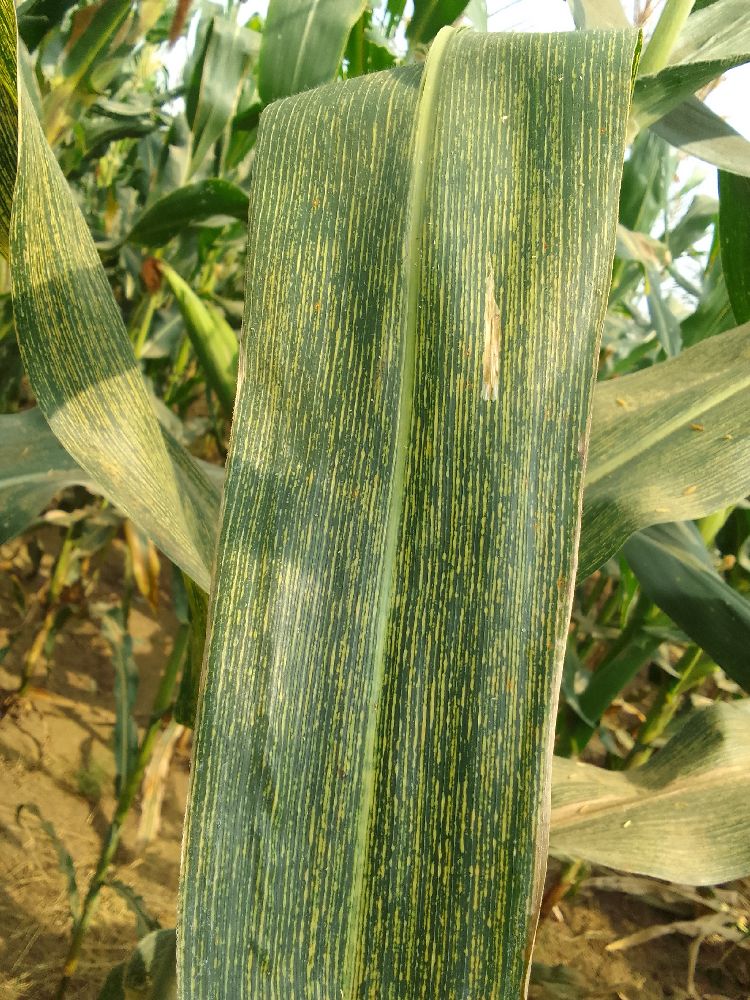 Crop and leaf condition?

maize, maize streak virus
